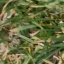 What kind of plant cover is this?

grass
